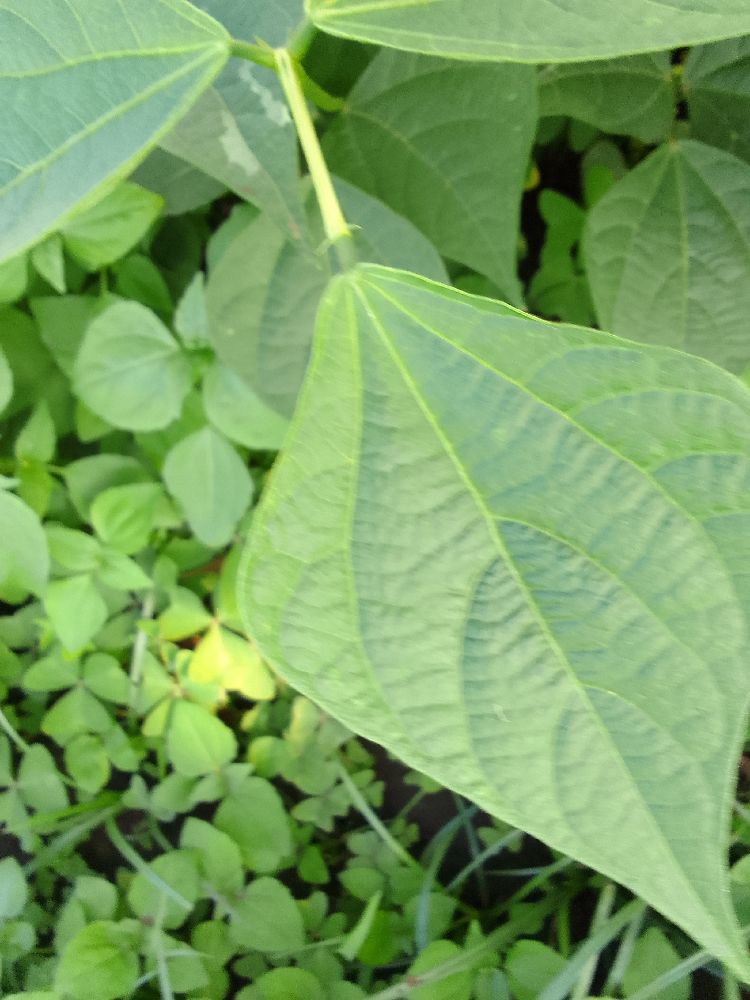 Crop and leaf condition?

common bean, healthy
